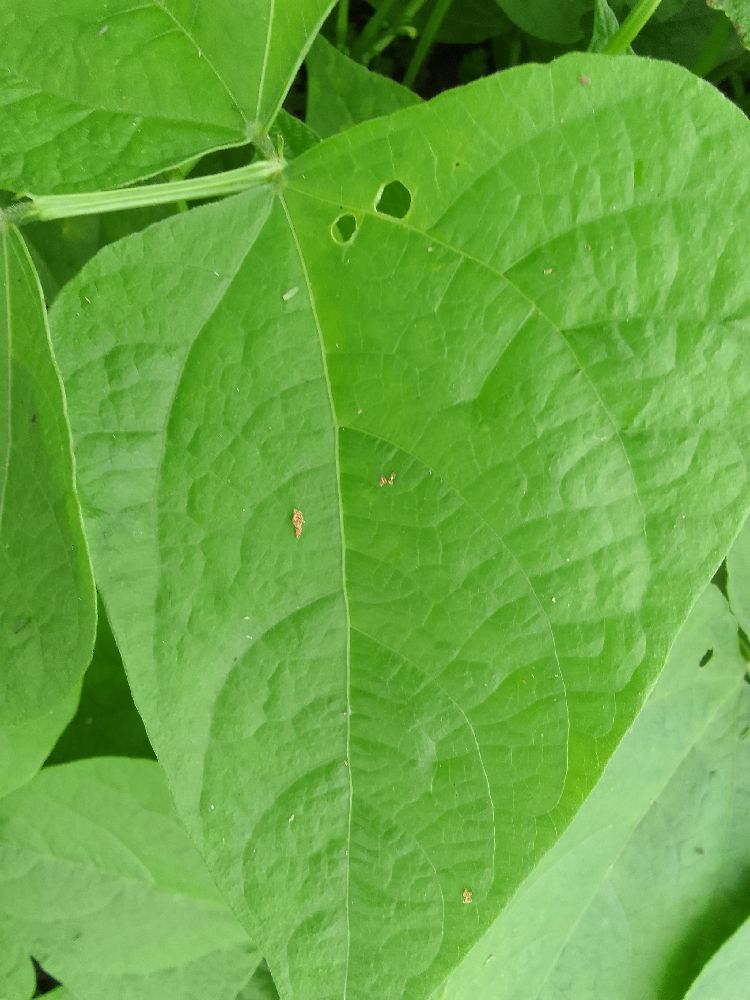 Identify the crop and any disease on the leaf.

common bean, healthy
